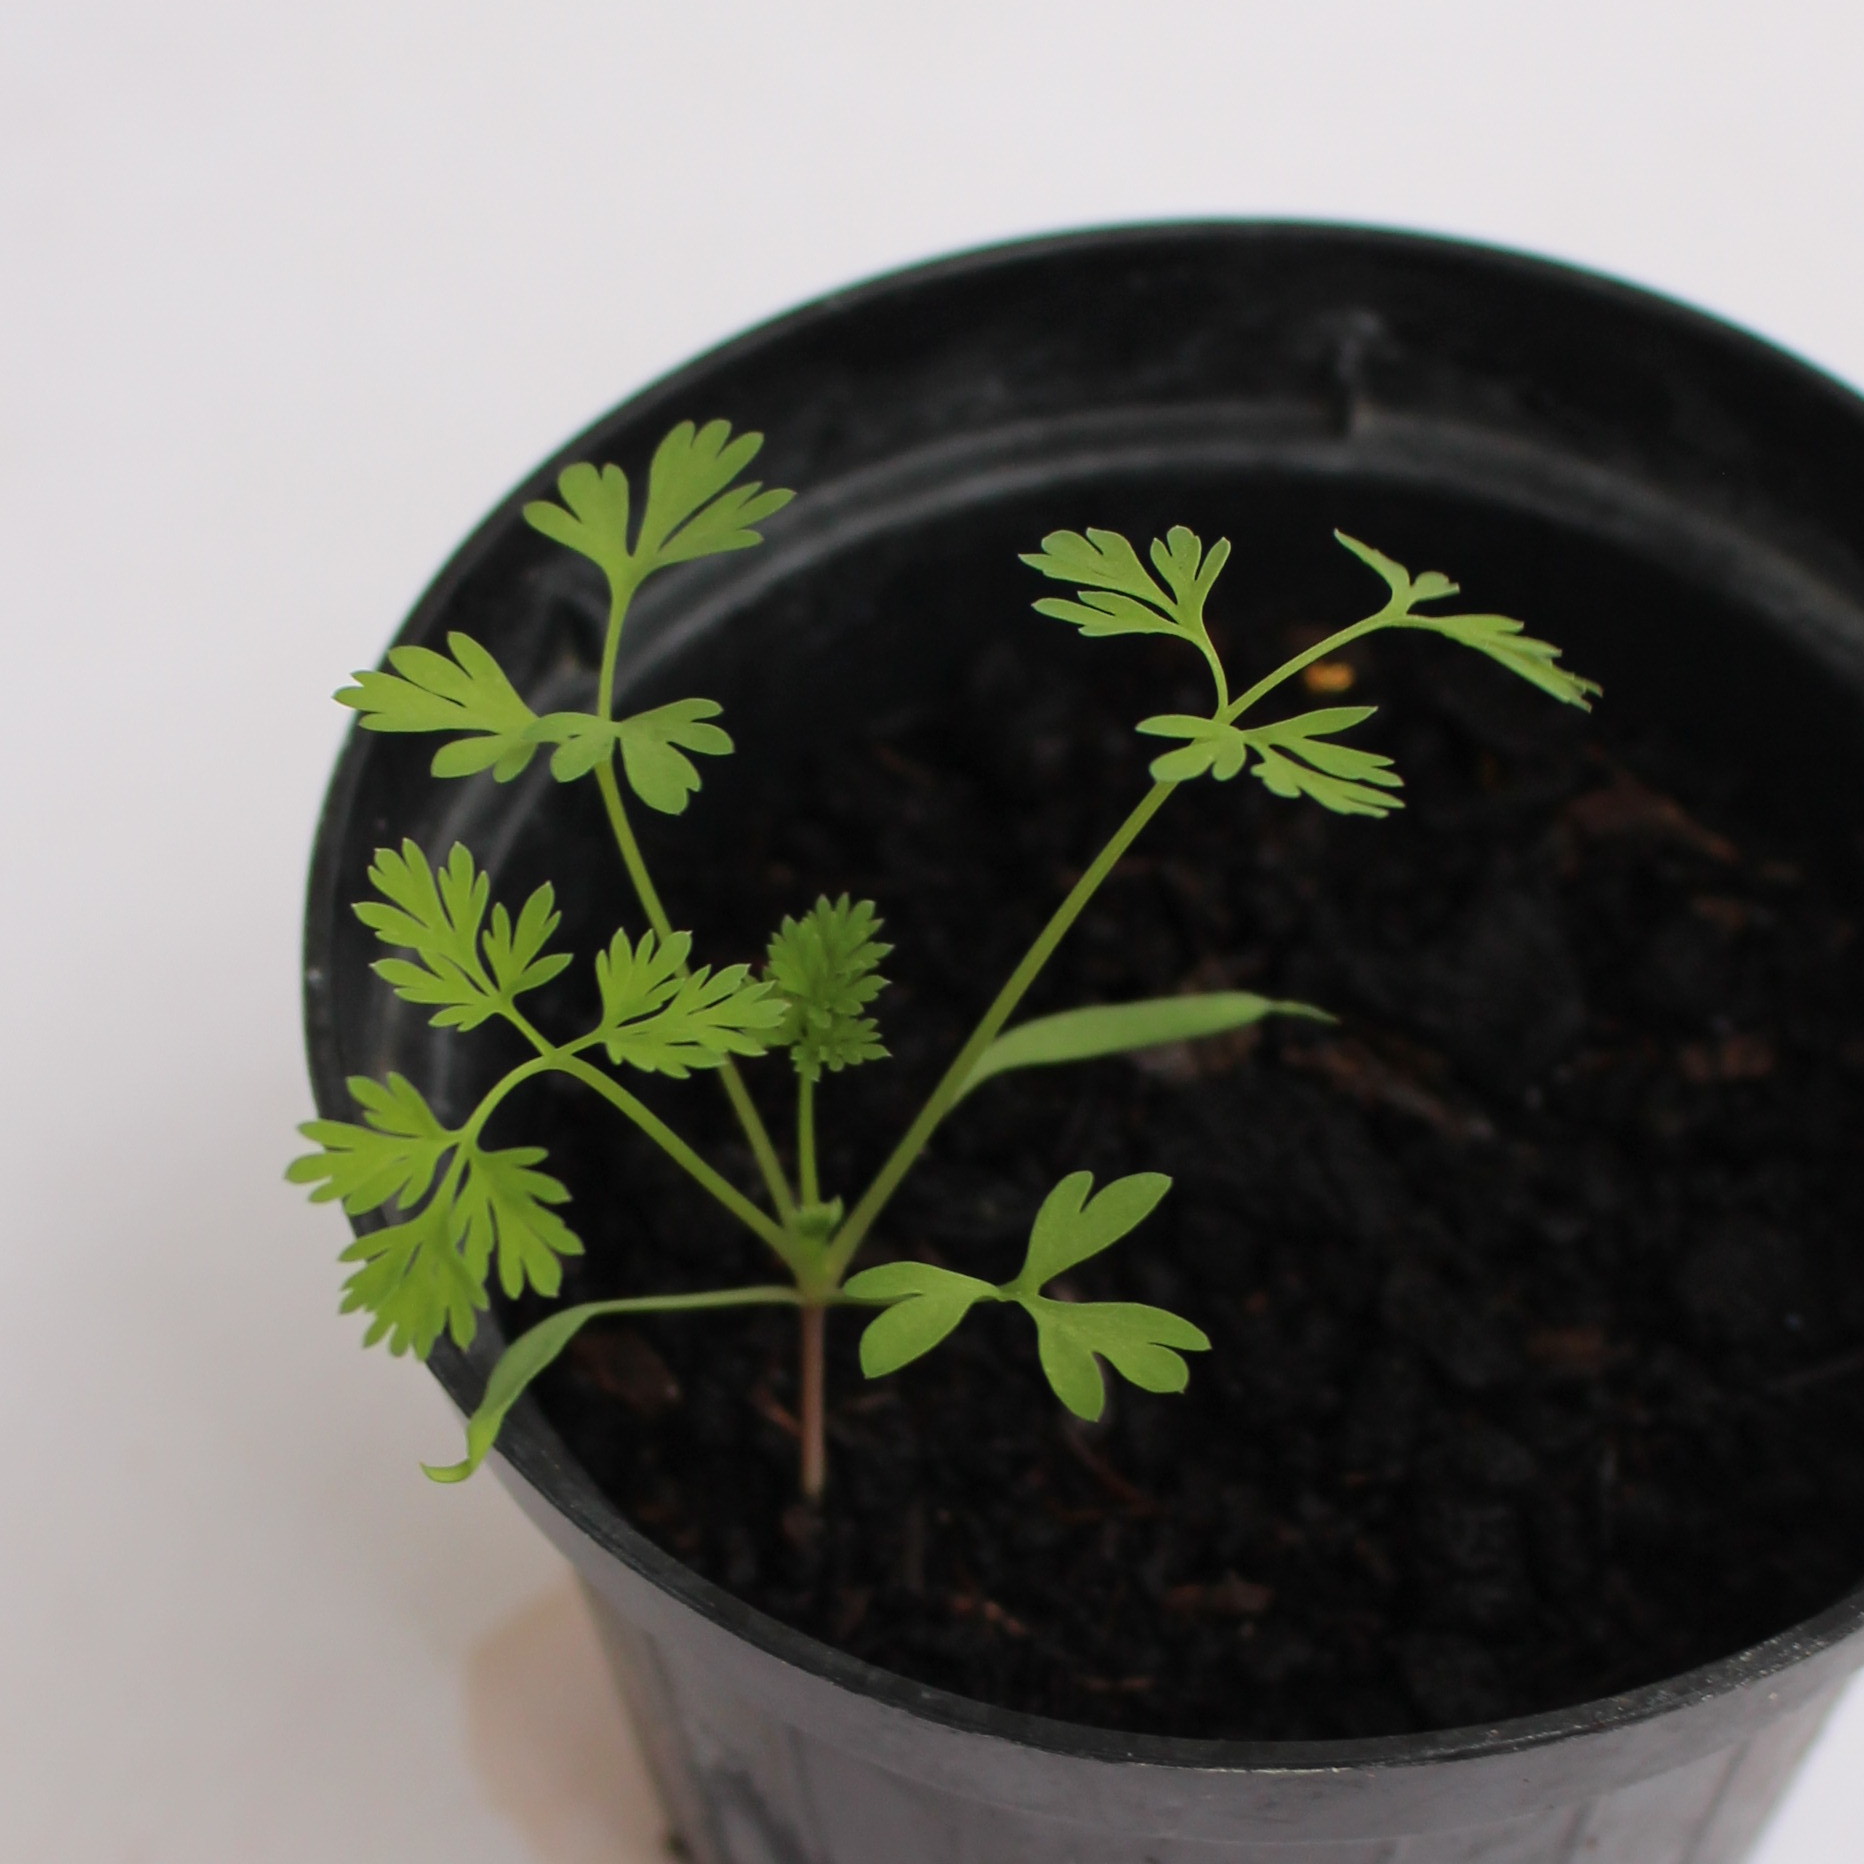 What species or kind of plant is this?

Fumaria officinalis
